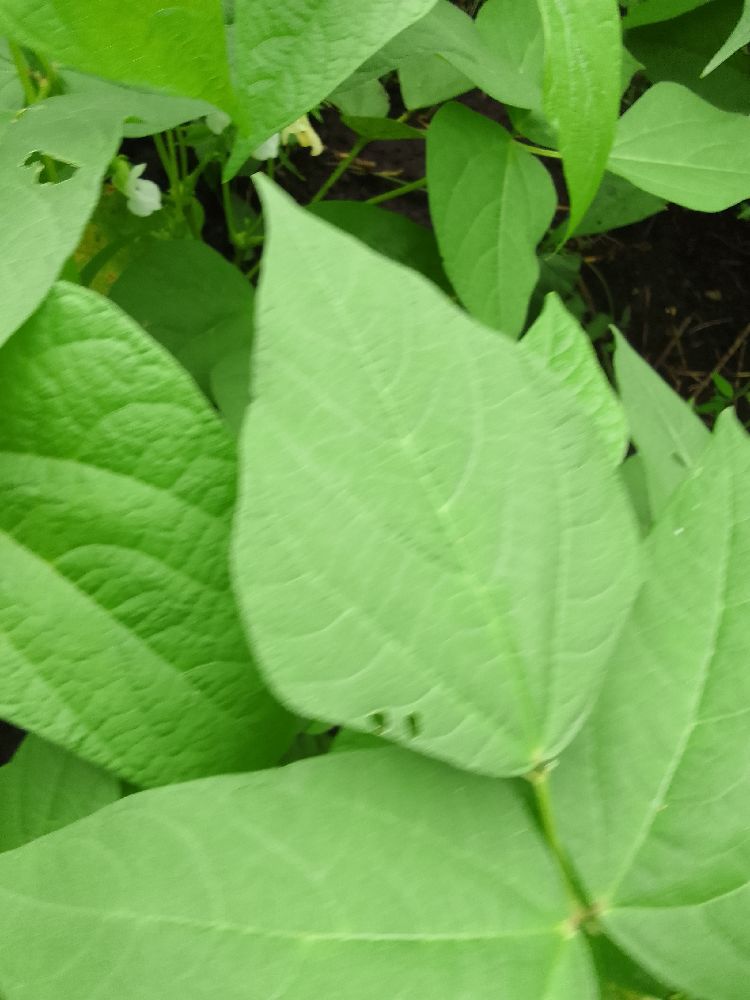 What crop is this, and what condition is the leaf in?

common bean, healthy
